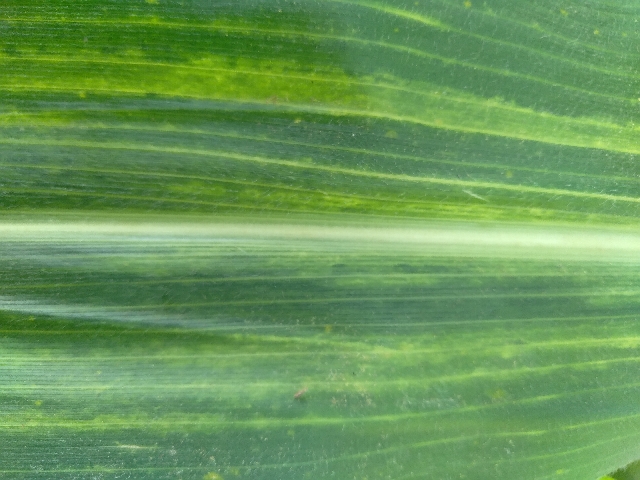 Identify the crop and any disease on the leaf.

maize, maize lethal necrosis
